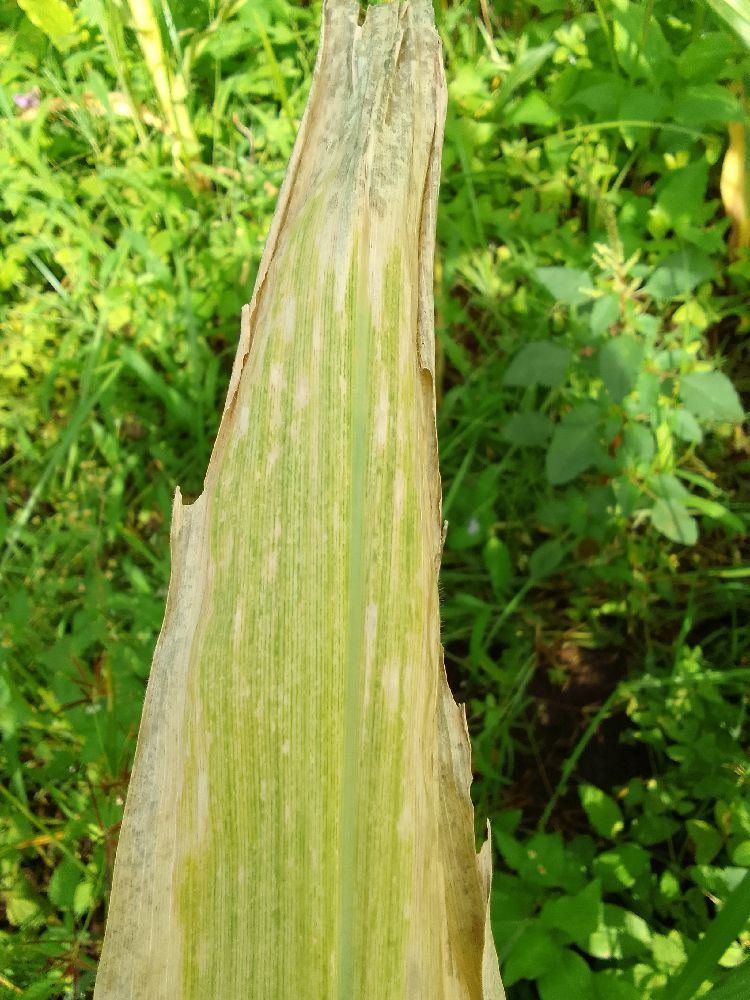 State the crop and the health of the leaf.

maize, maize lethal necrosis
